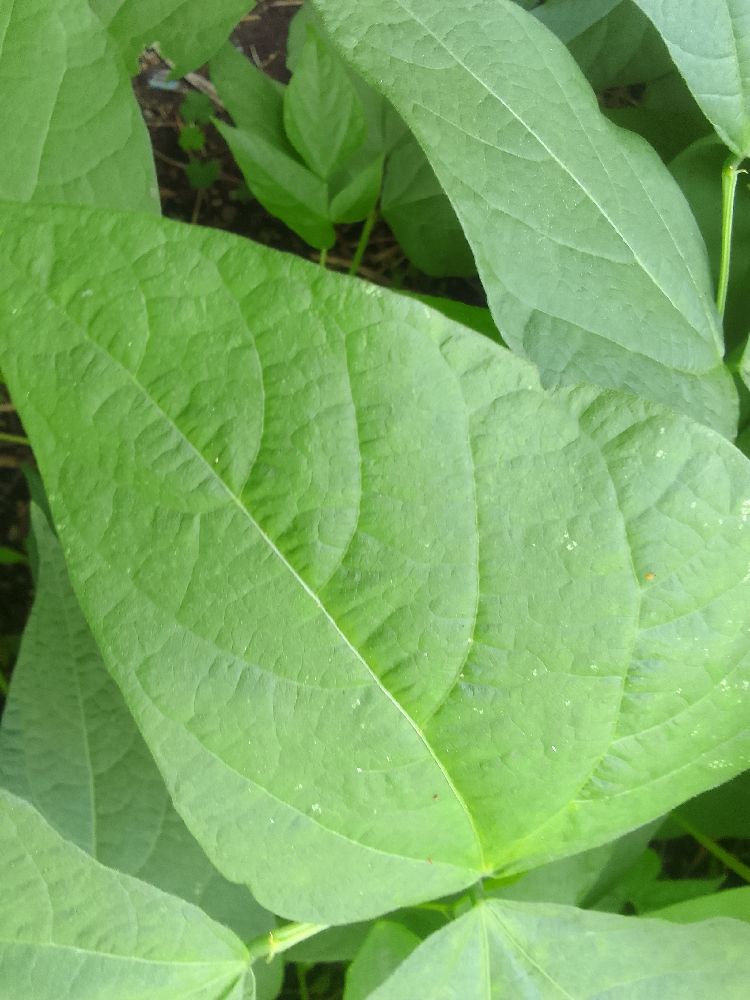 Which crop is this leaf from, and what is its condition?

common bean, healthy
